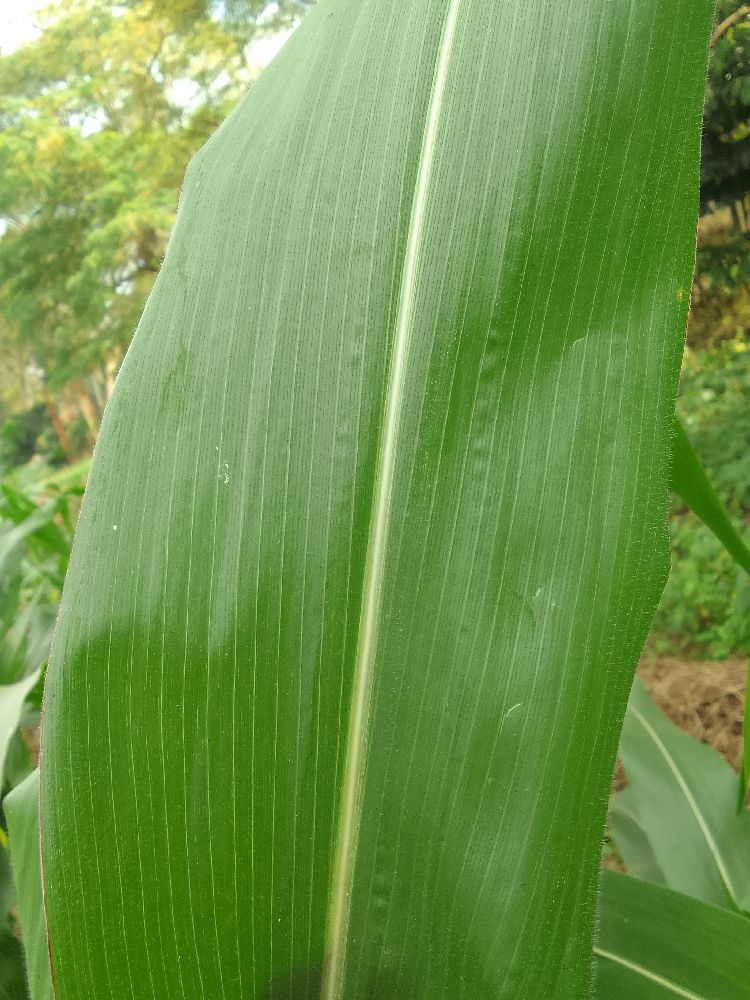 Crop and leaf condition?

maize, healthy
